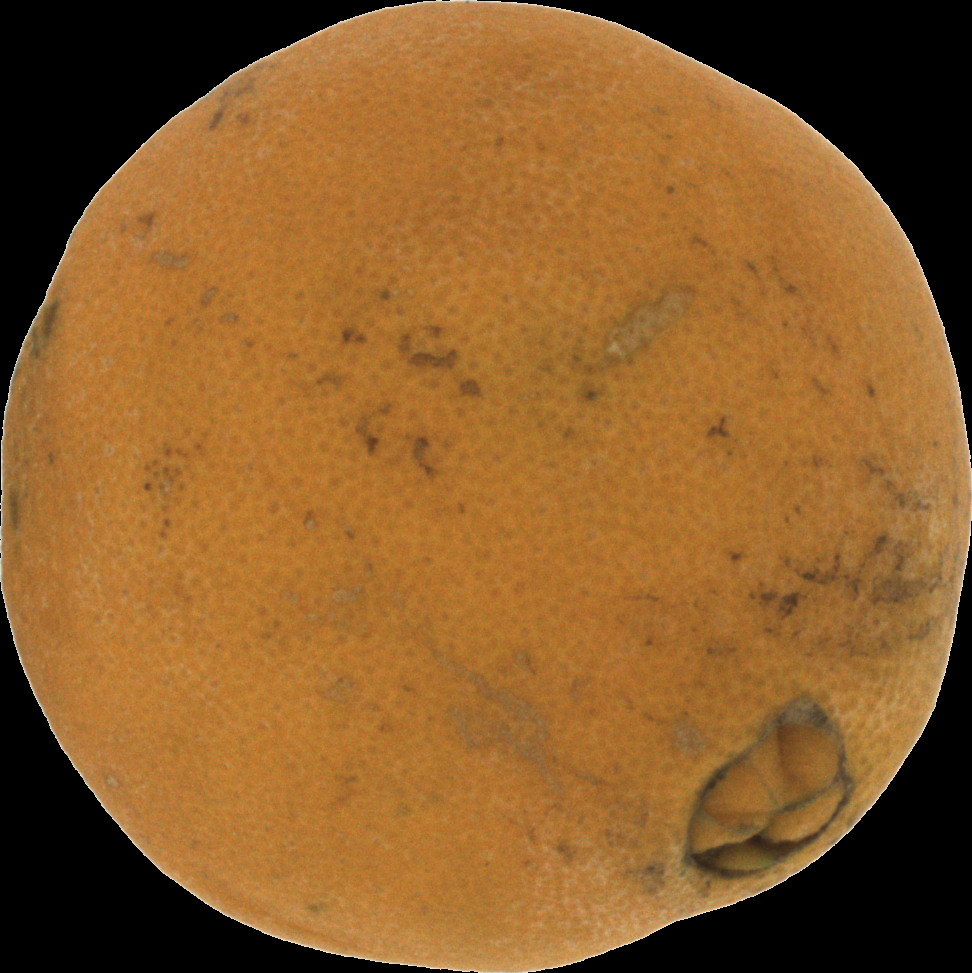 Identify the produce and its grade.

orange, bad
